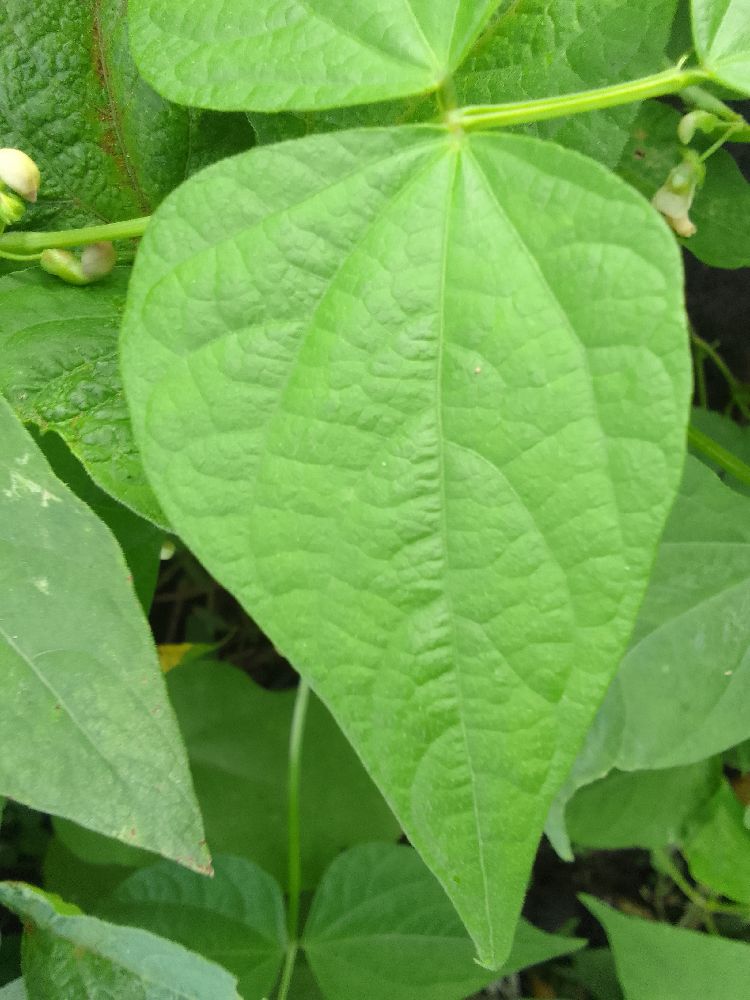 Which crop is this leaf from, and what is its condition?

common bean, healthy
